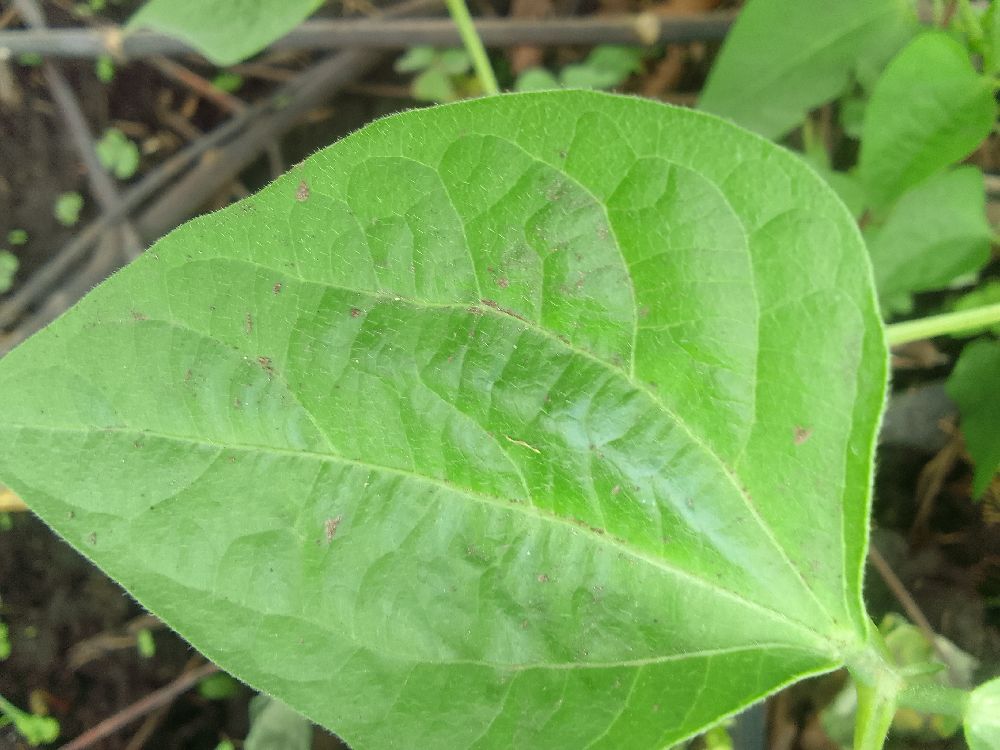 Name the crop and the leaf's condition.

common bean, healthy
